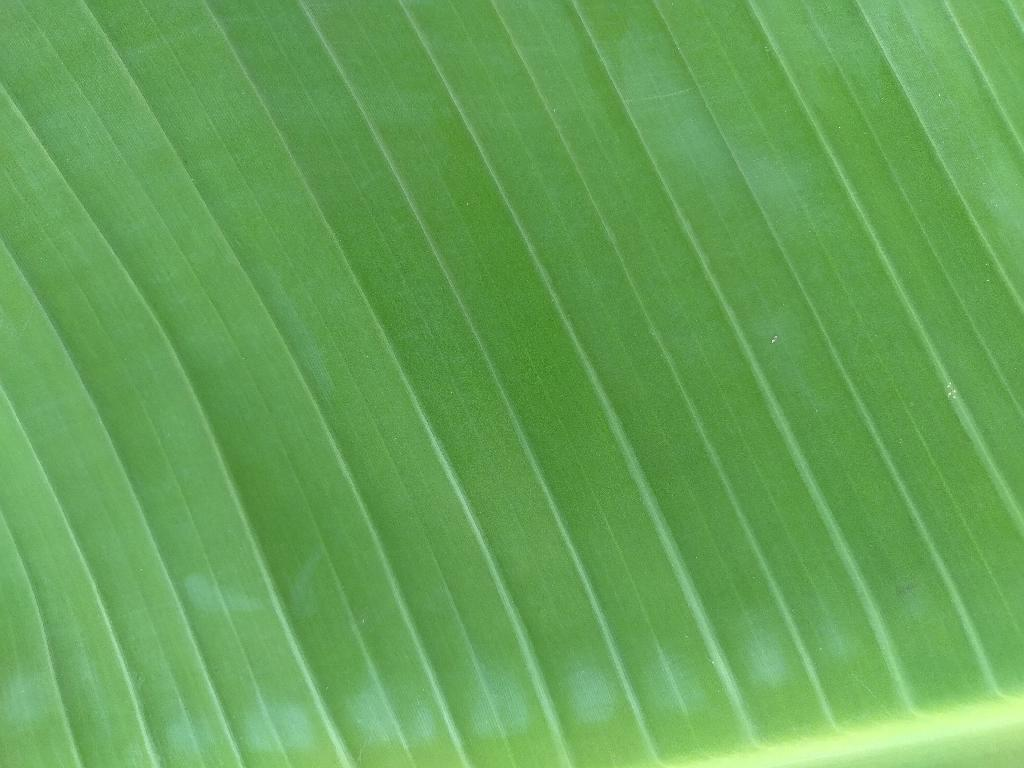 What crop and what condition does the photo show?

banana, healthy
